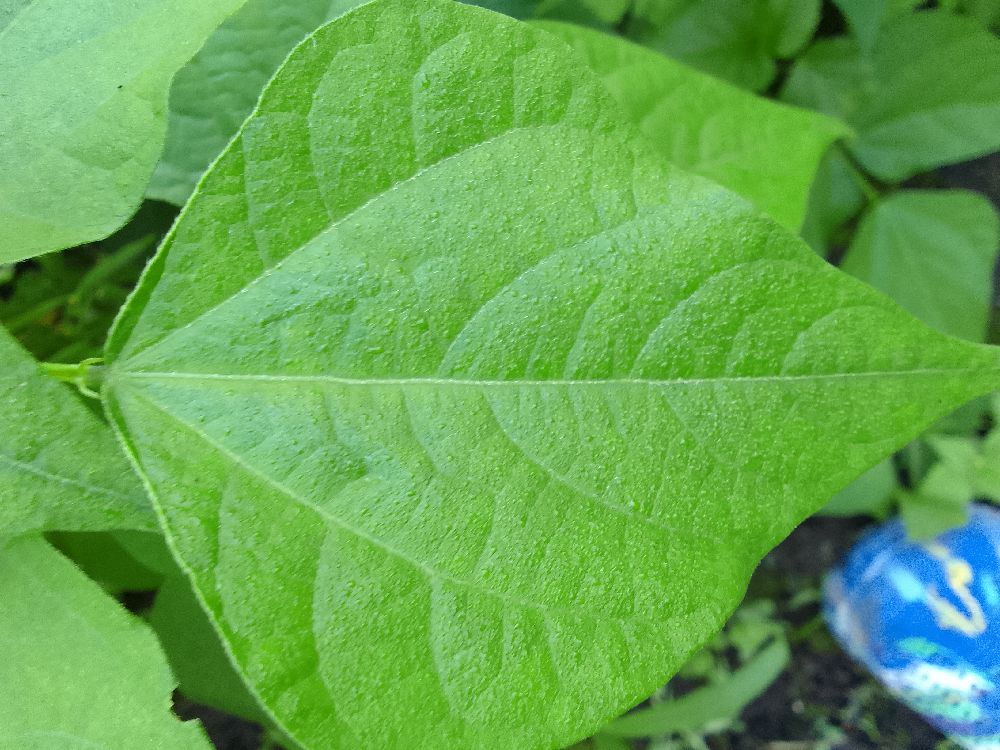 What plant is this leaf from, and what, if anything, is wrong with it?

common bean, healthy
